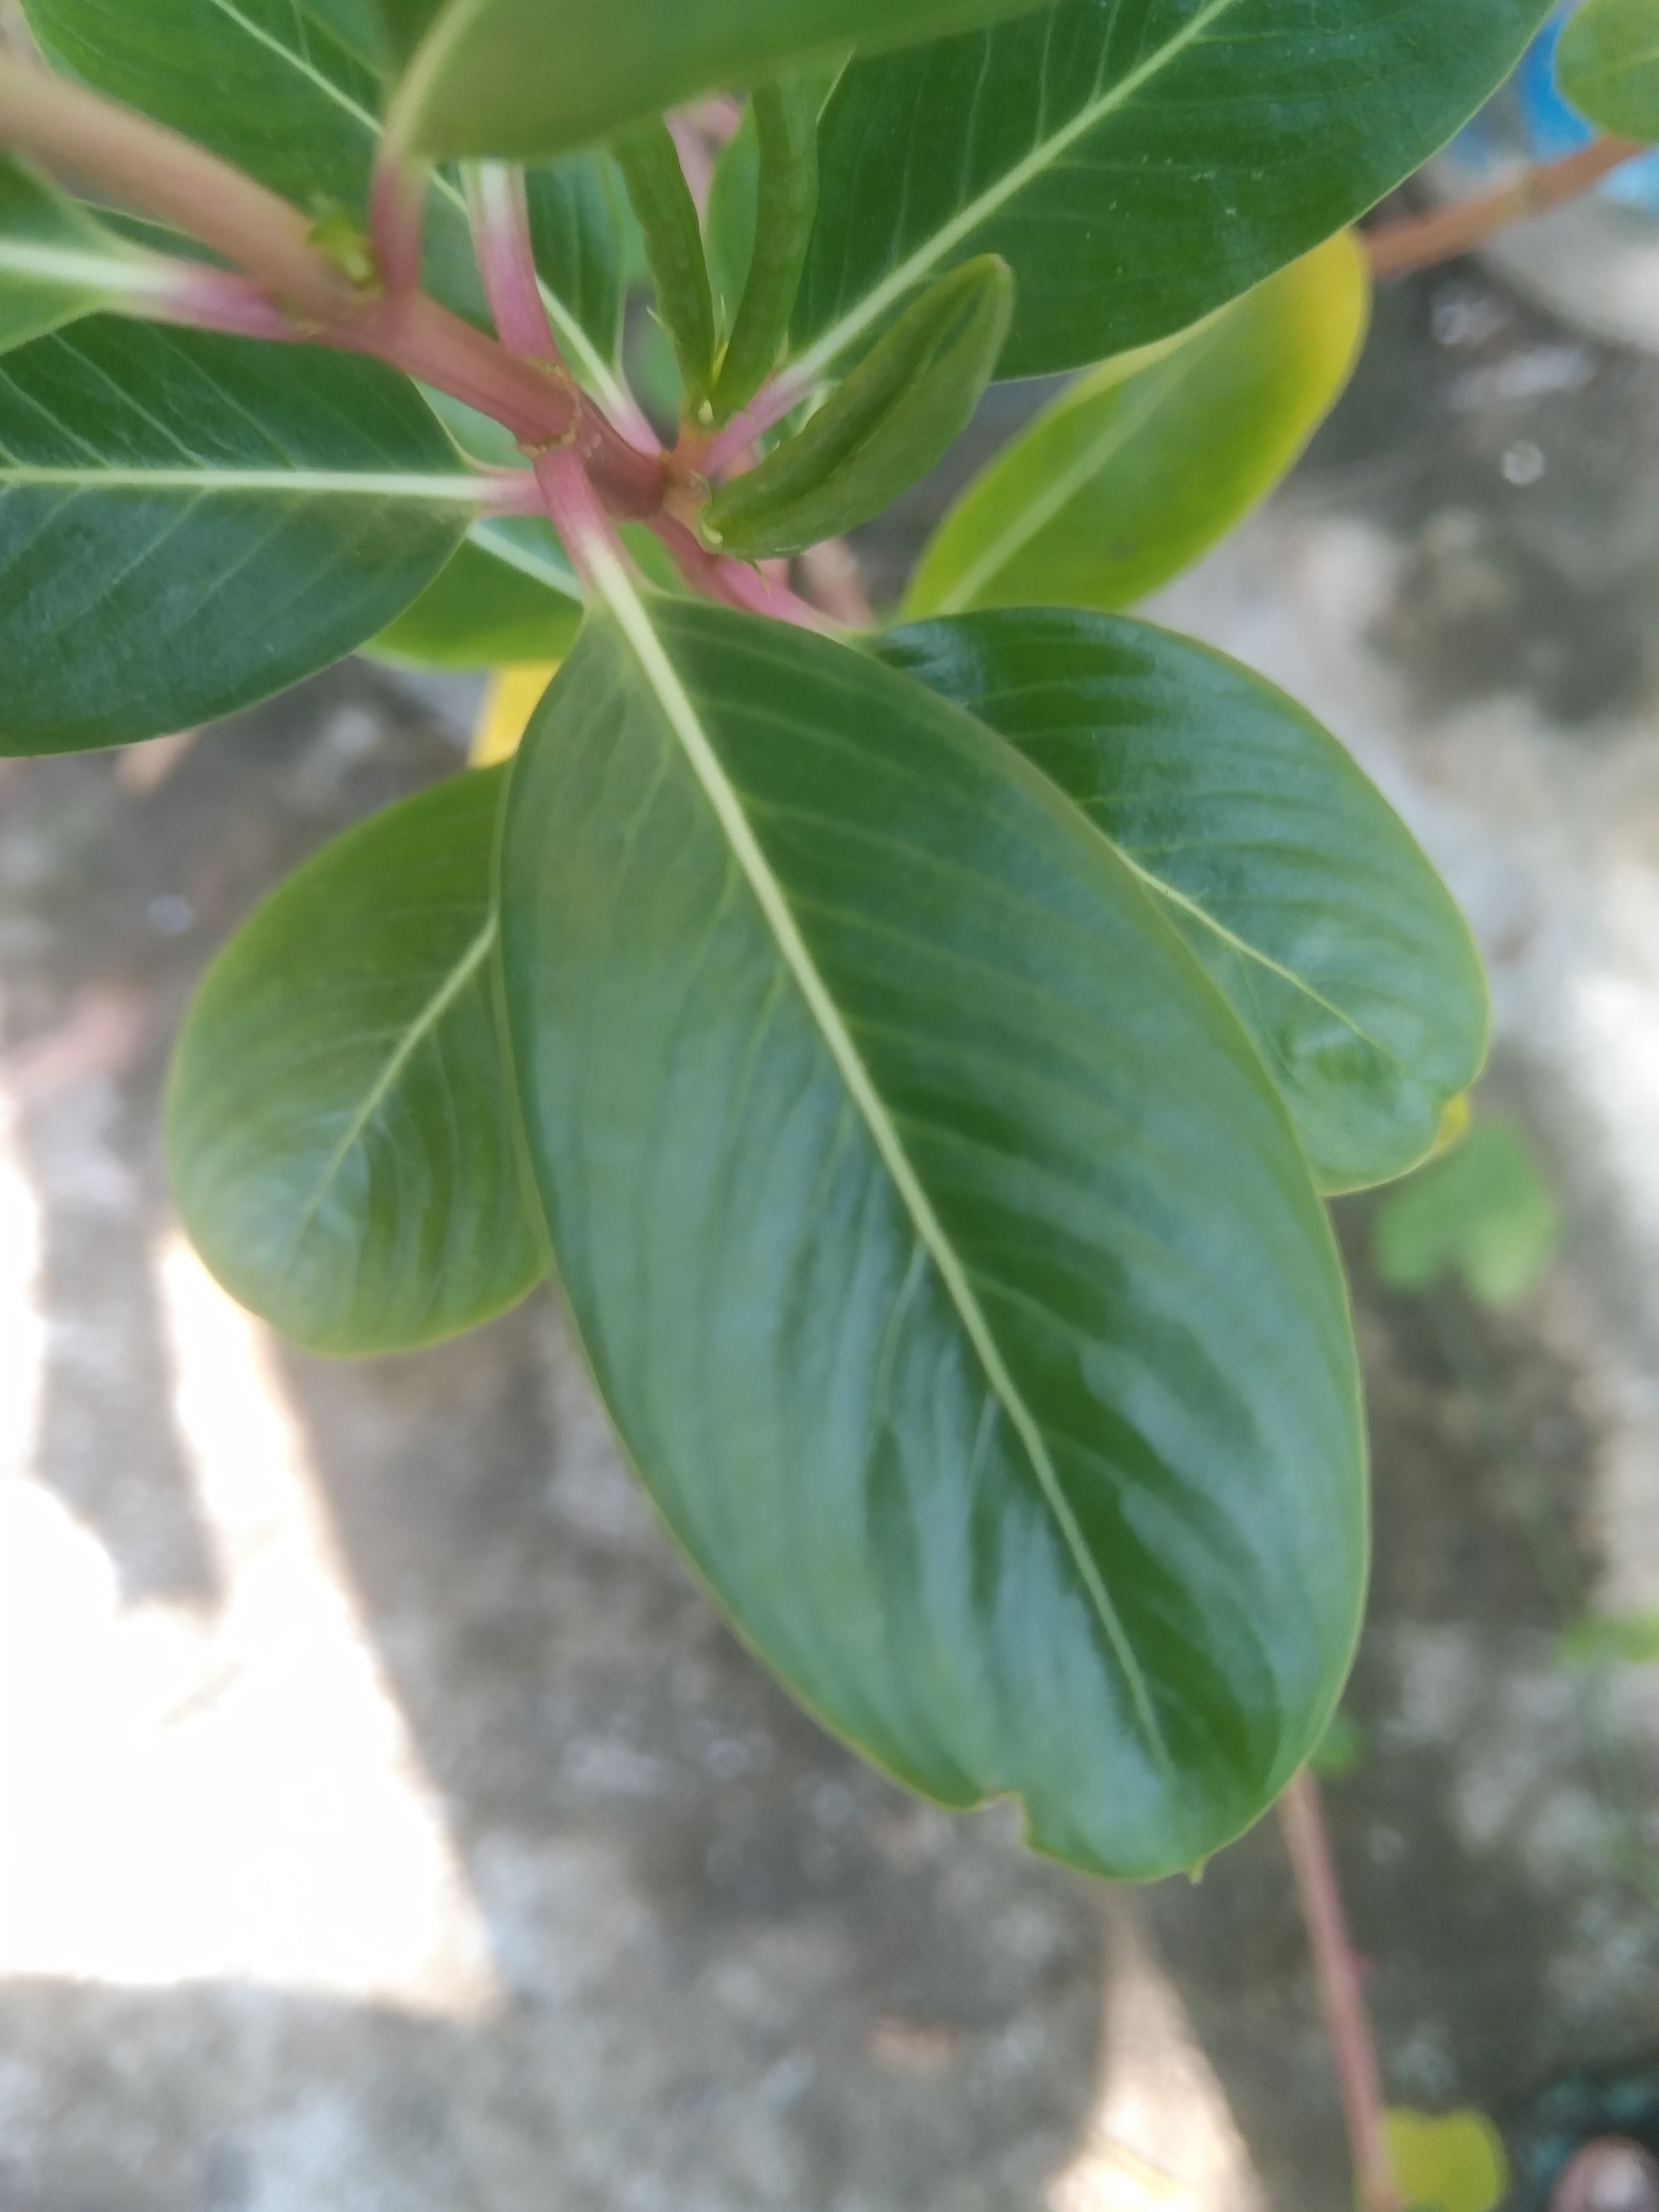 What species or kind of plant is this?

rose periwinkle
